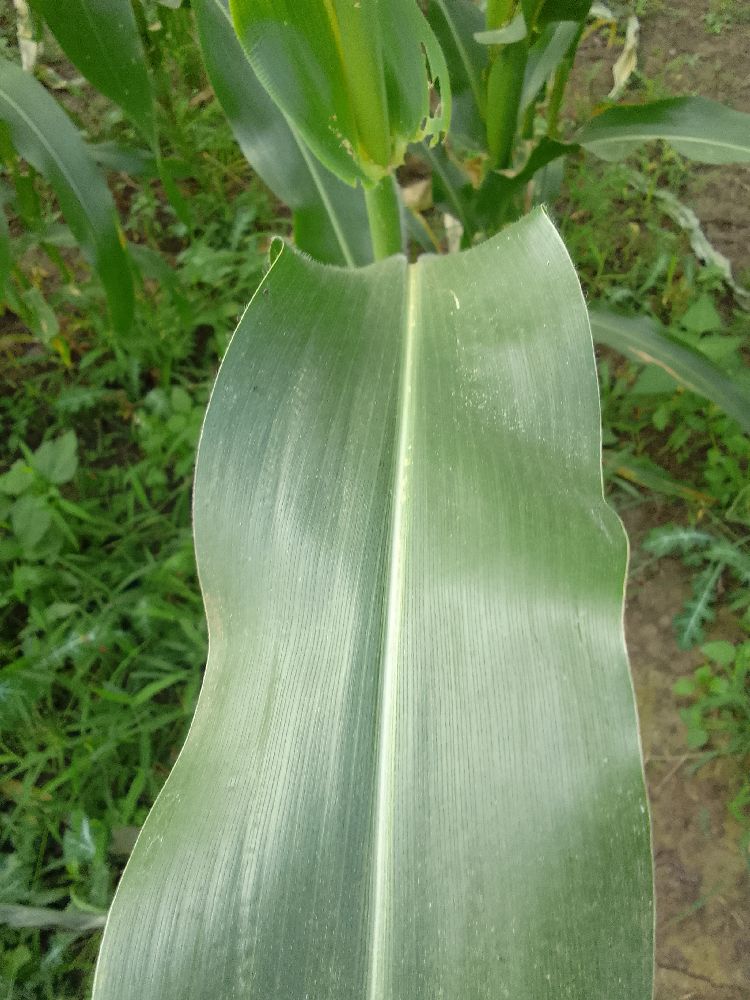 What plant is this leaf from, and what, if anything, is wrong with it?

maize, healthy
